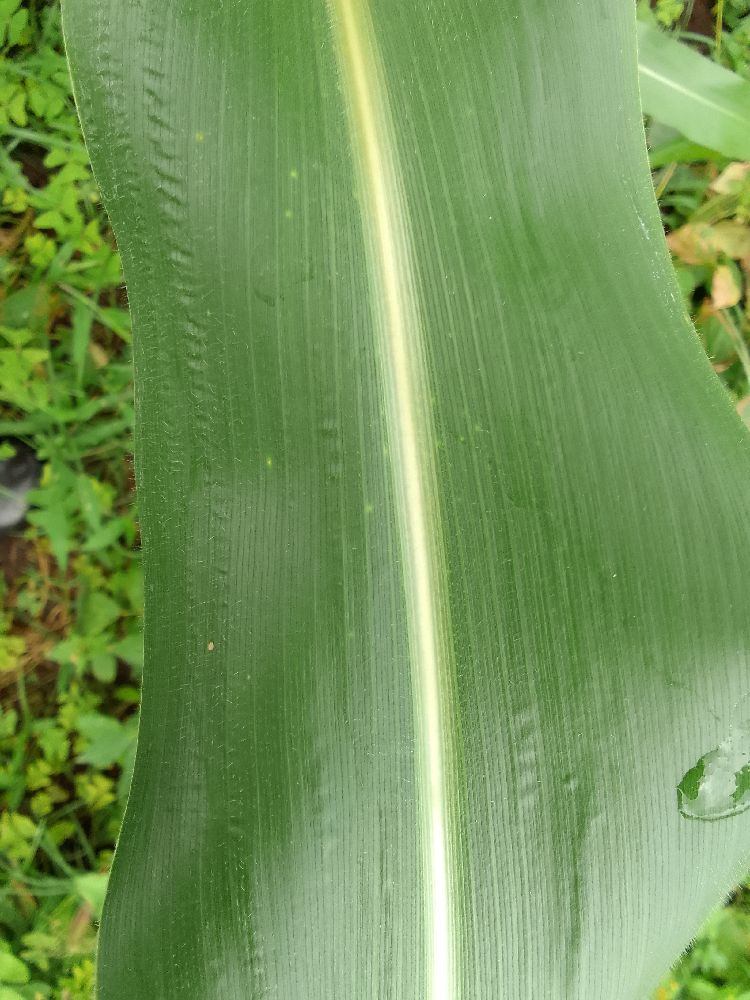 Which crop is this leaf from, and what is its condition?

maize, healthy
